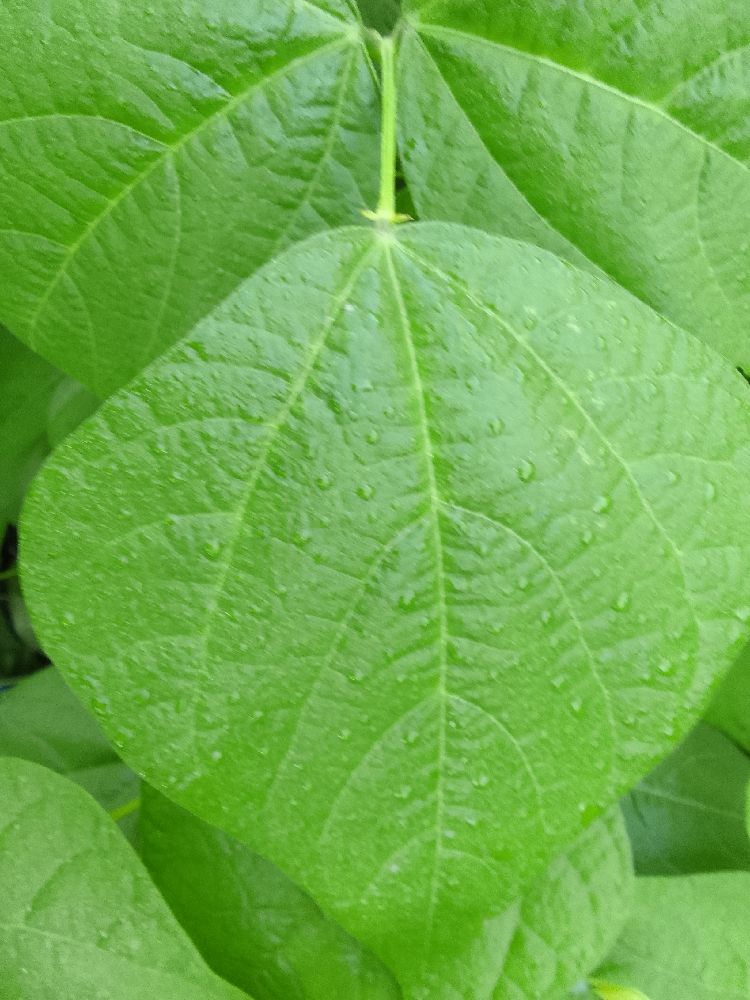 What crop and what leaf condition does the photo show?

common bean, healthy
